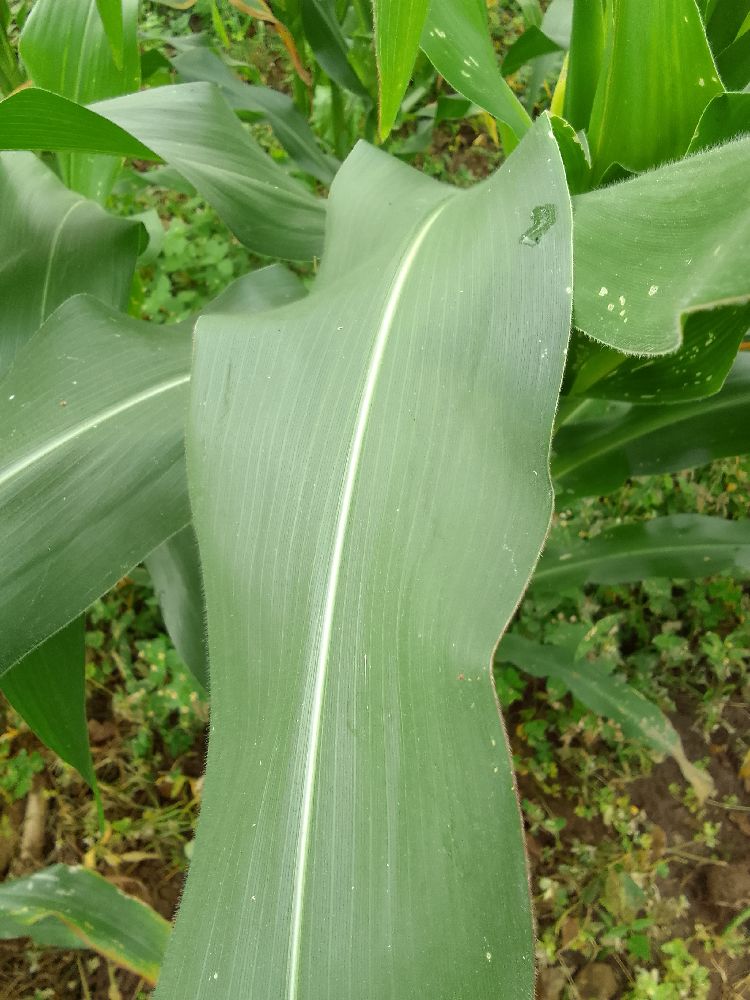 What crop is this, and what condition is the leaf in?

maize, healthy
